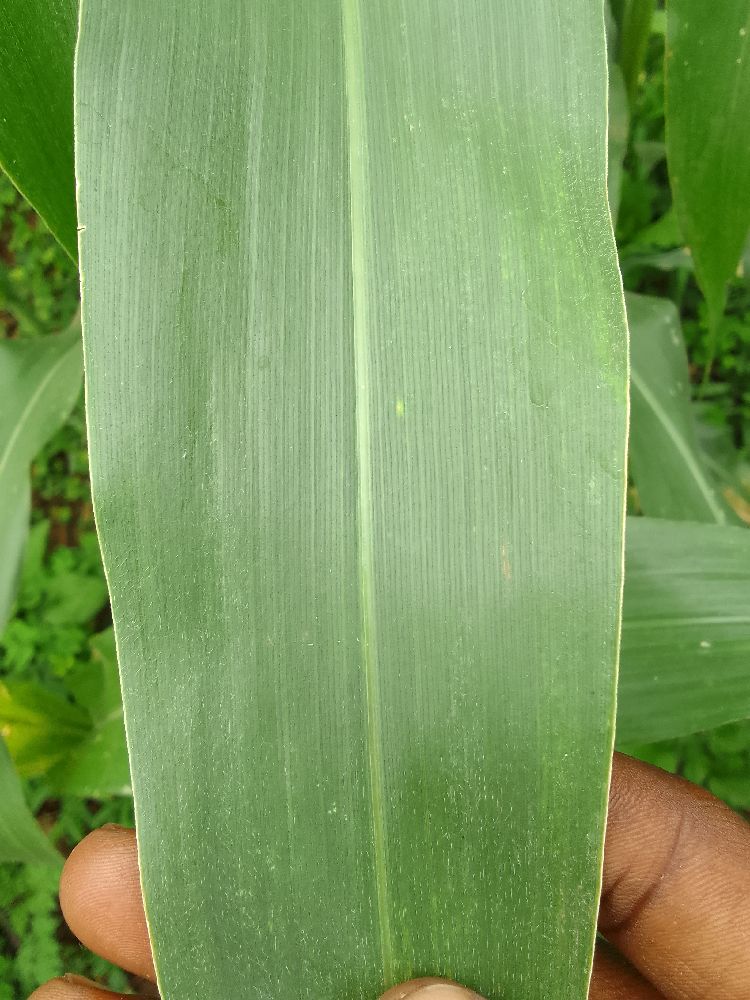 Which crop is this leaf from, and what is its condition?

maize, healthy
